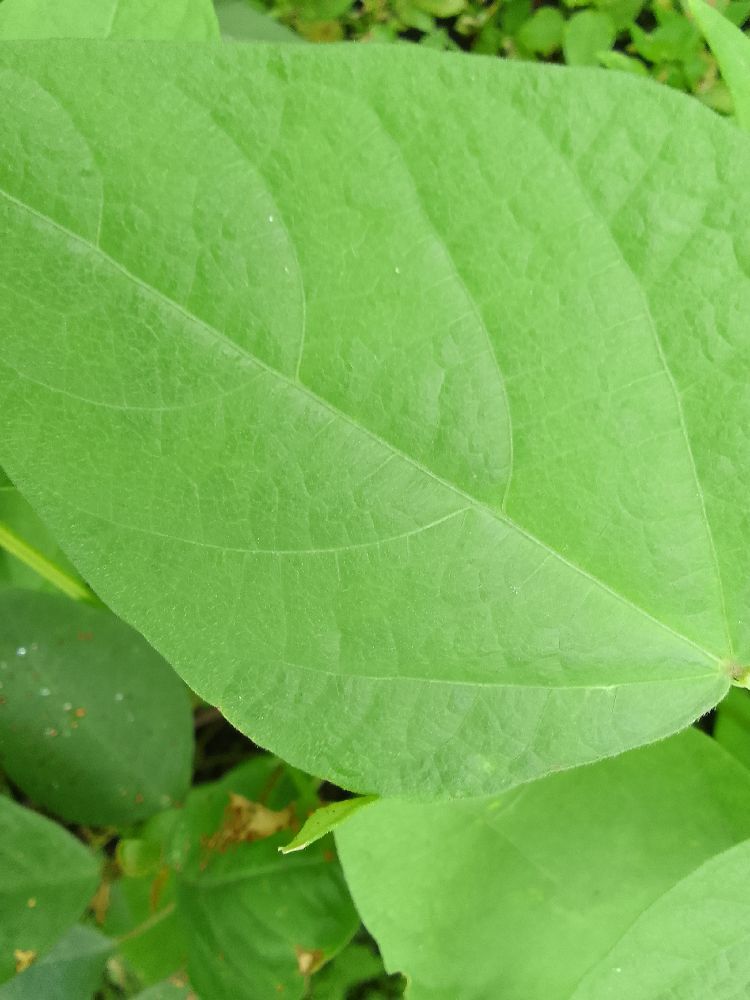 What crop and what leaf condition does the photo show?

common bean, healthy
